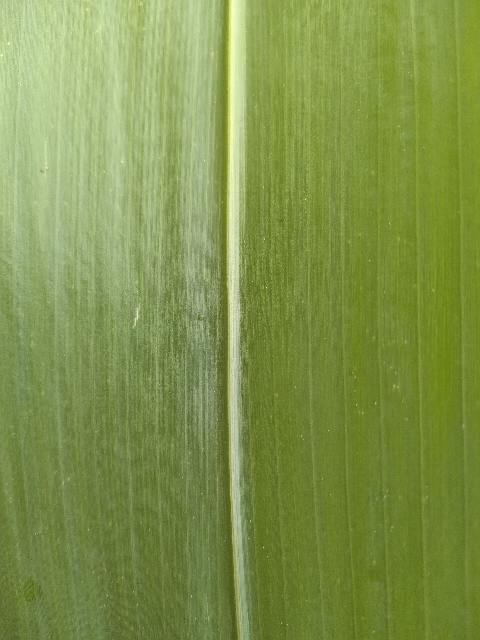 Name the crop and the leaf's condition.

maize, healthy
